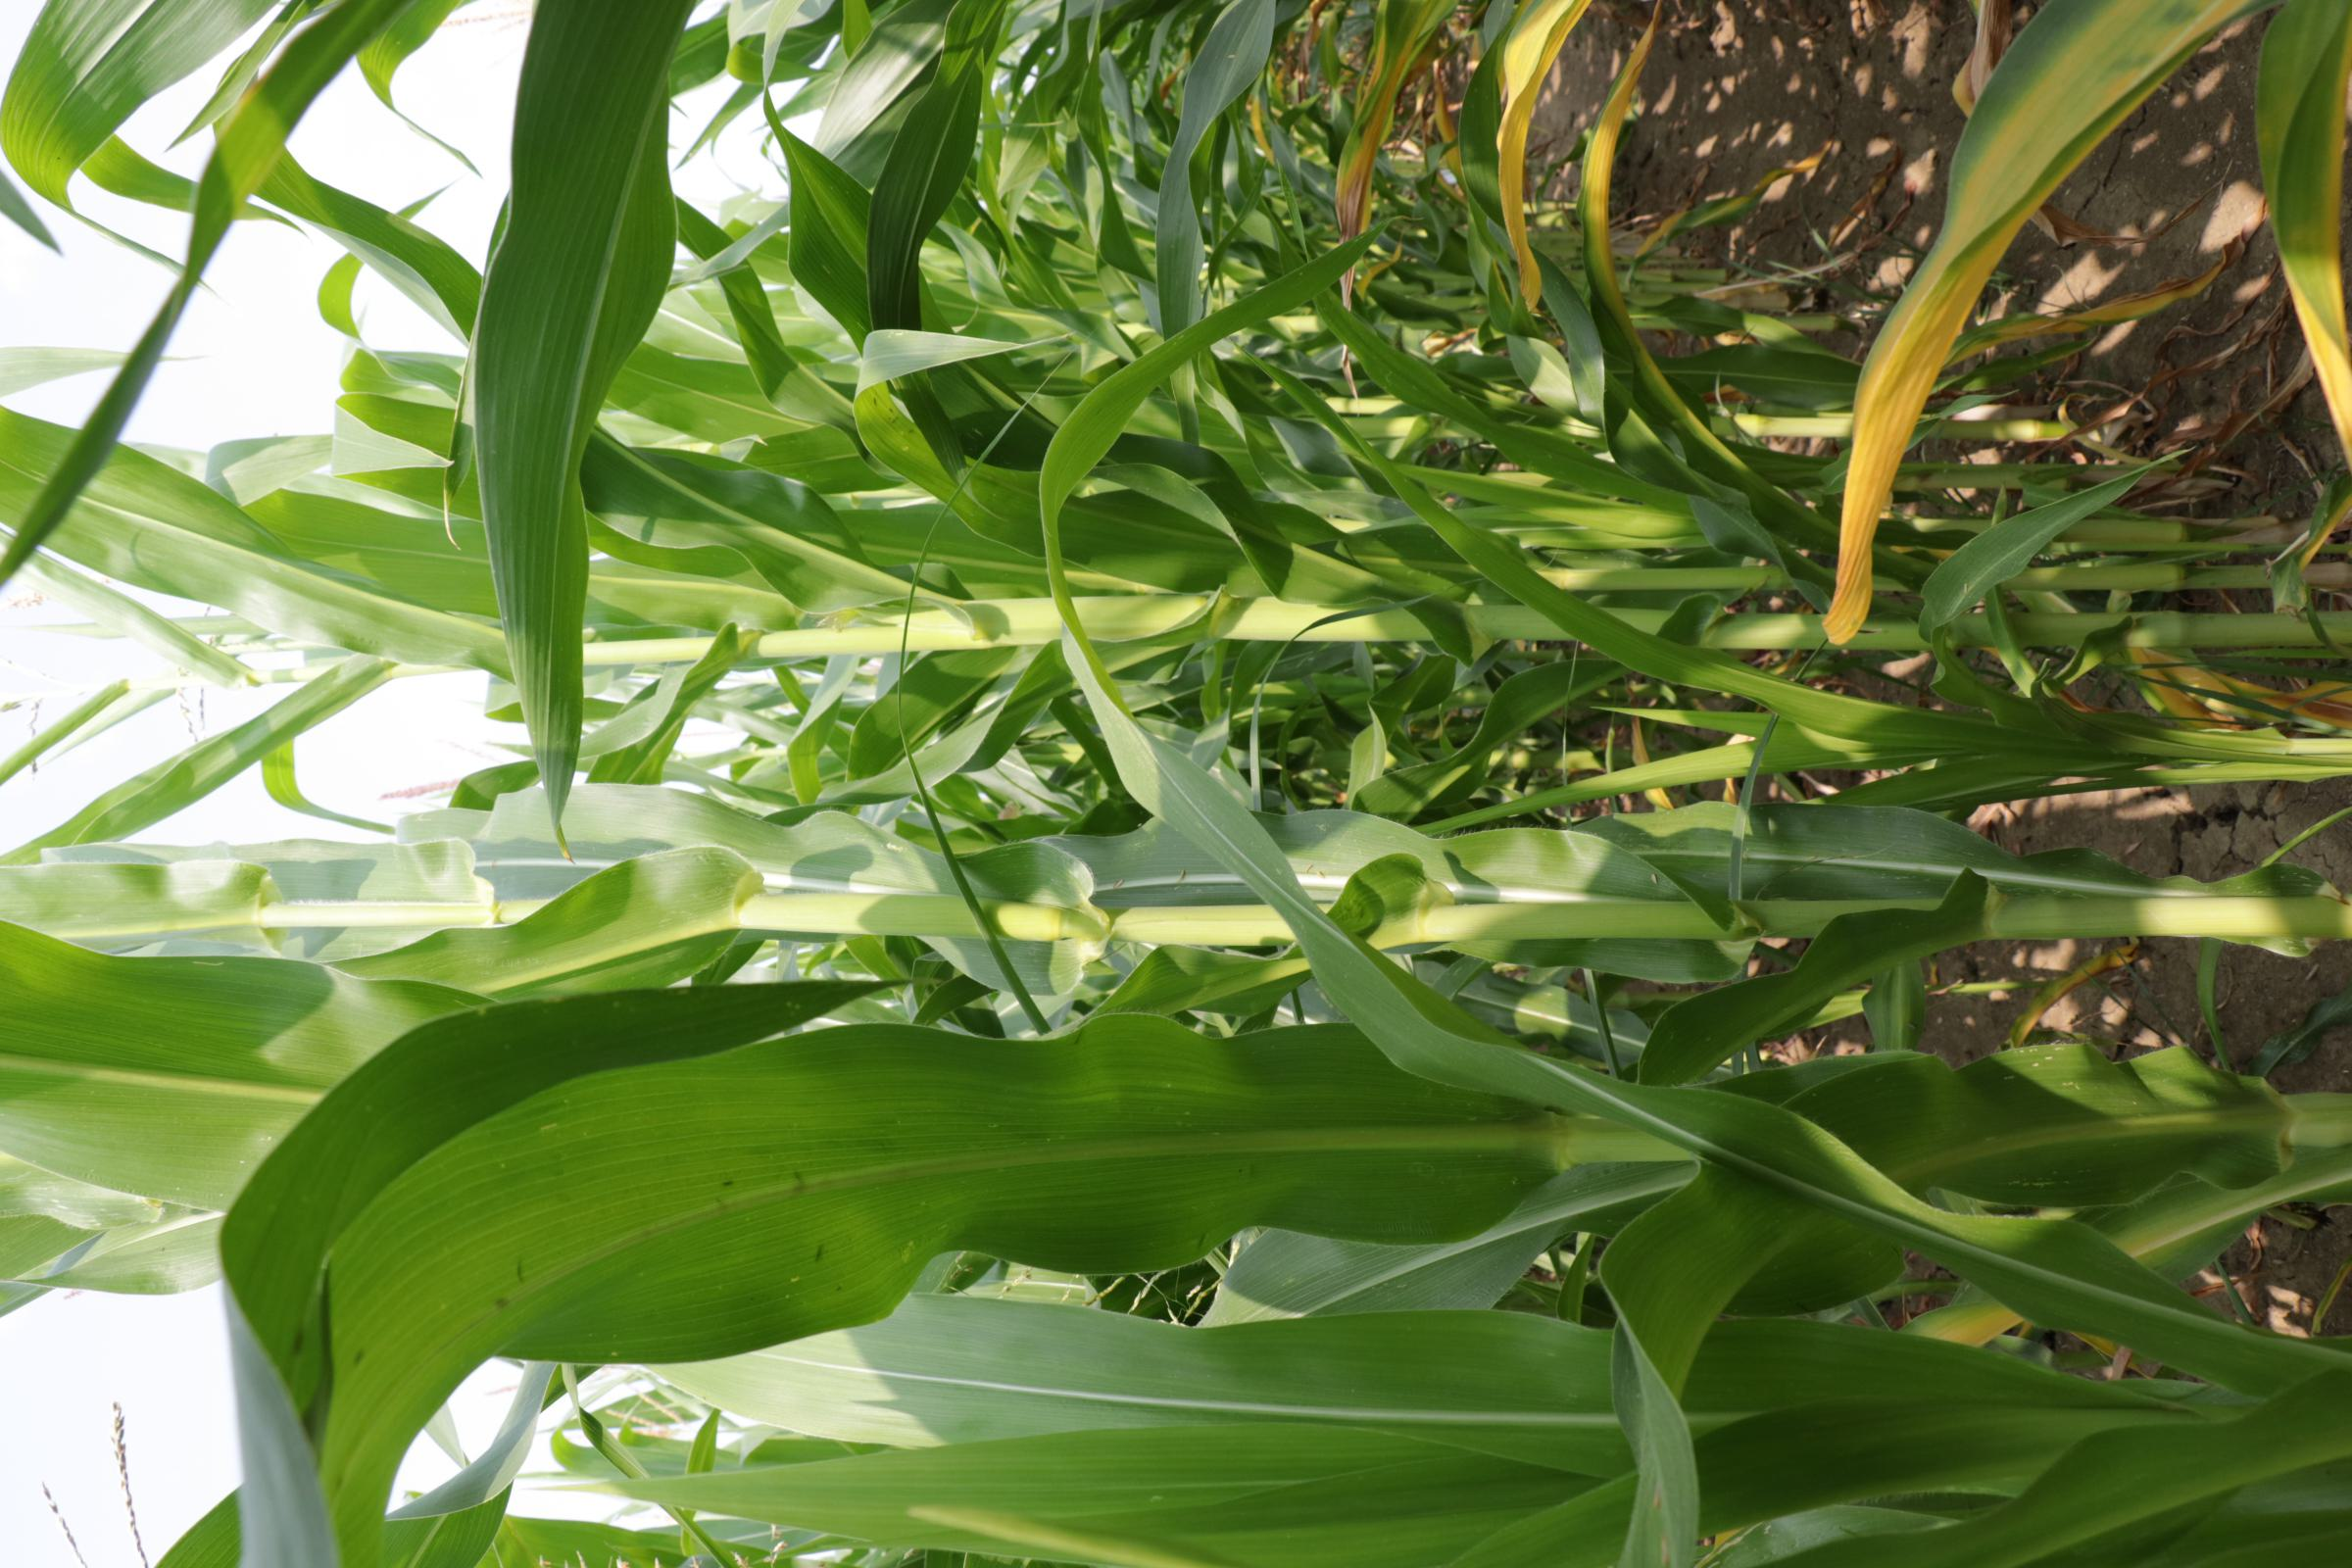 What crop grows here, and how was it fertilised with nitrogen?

maize, full nitrogen fertilisation
